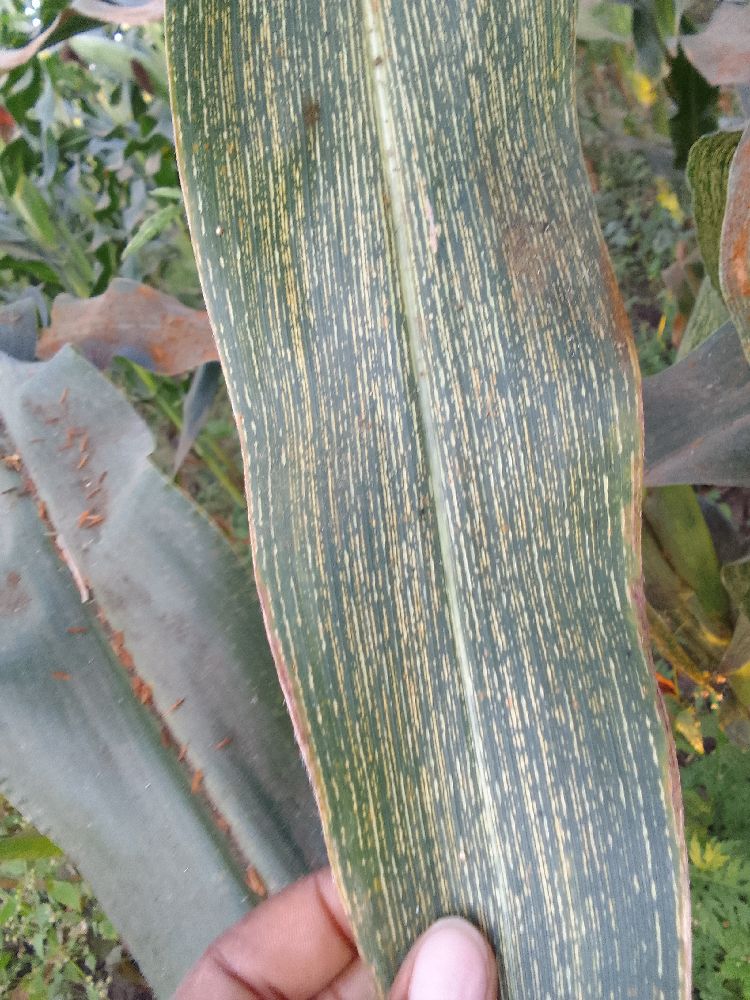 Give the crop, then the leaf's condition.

maize, maize streak virus
